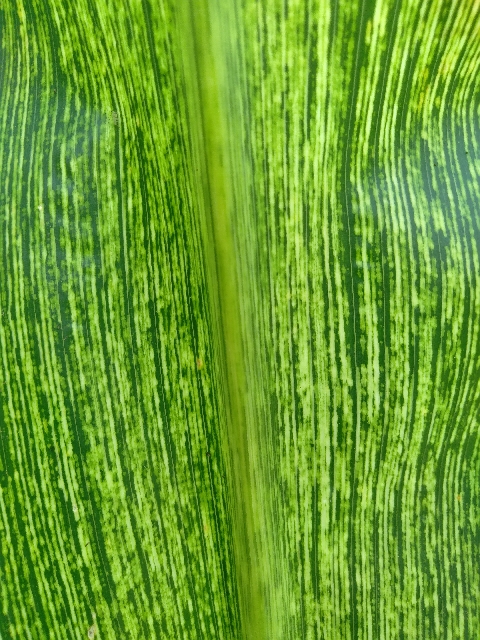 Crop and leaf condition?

maize, maize streak virus
